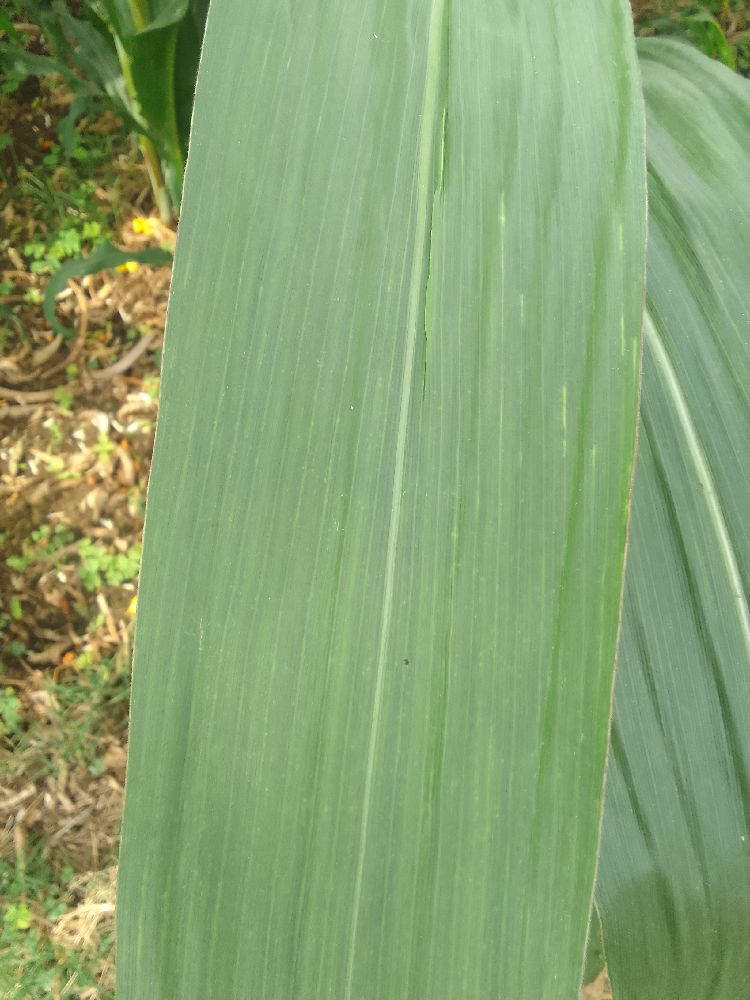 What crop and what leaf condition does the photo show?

maize, healthy
